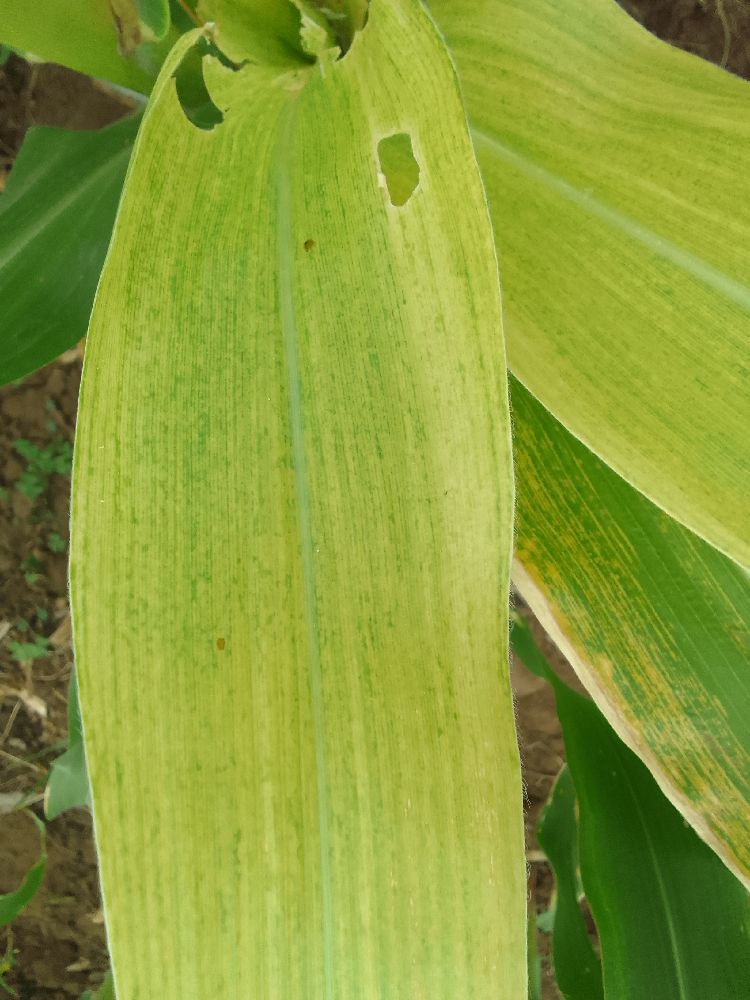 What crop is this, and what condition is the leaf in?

maize, maize lethal necrosis
